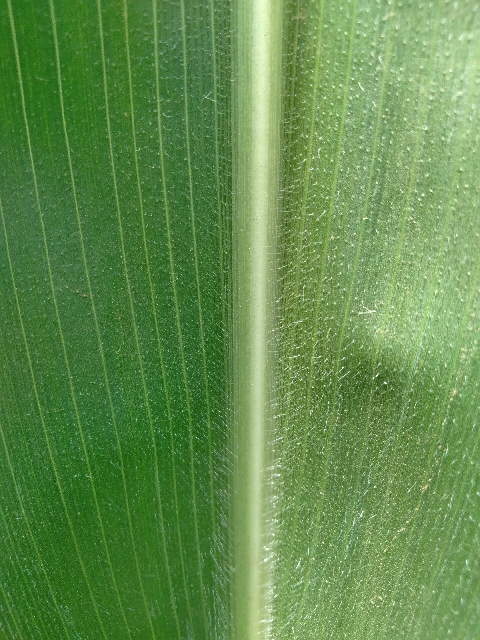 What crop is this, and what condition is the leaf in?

maize, healthy
